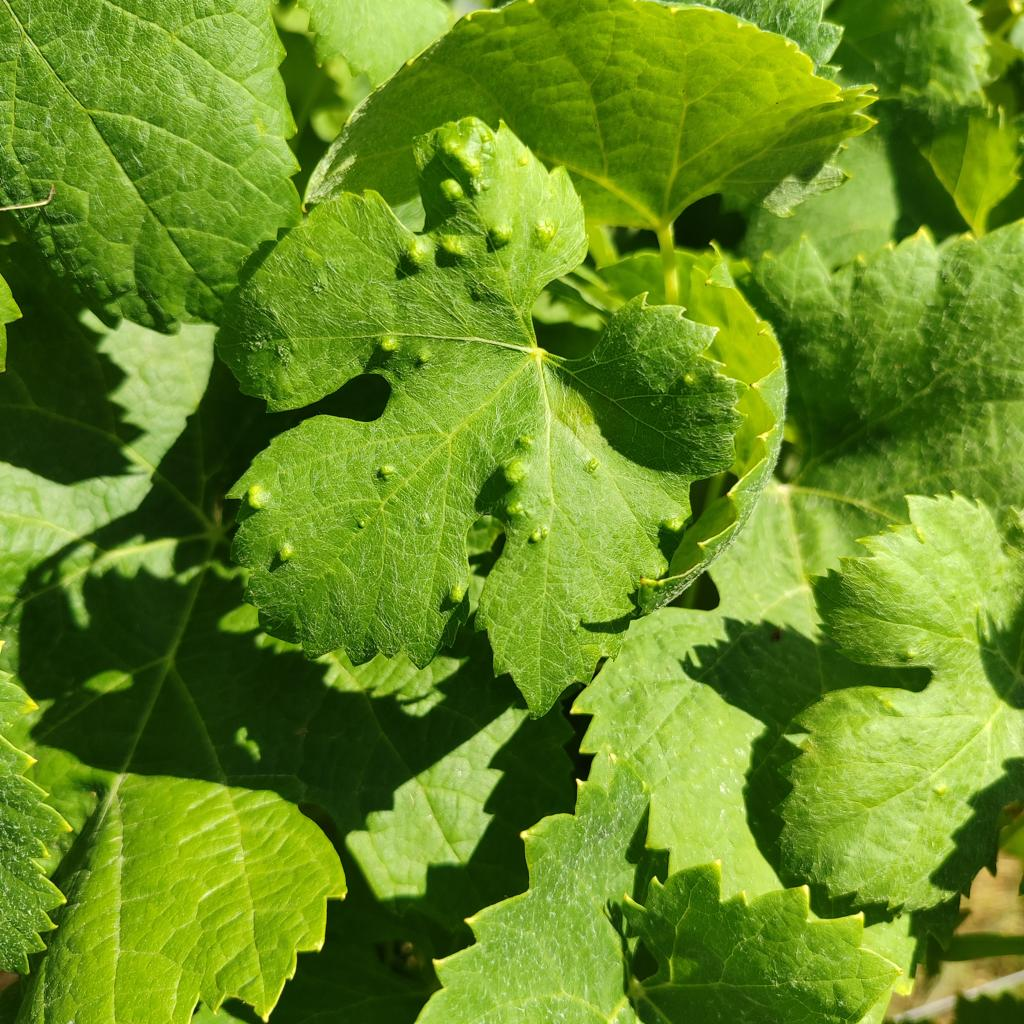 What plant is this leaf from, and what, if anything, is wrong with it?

grapevine, erineum mite
